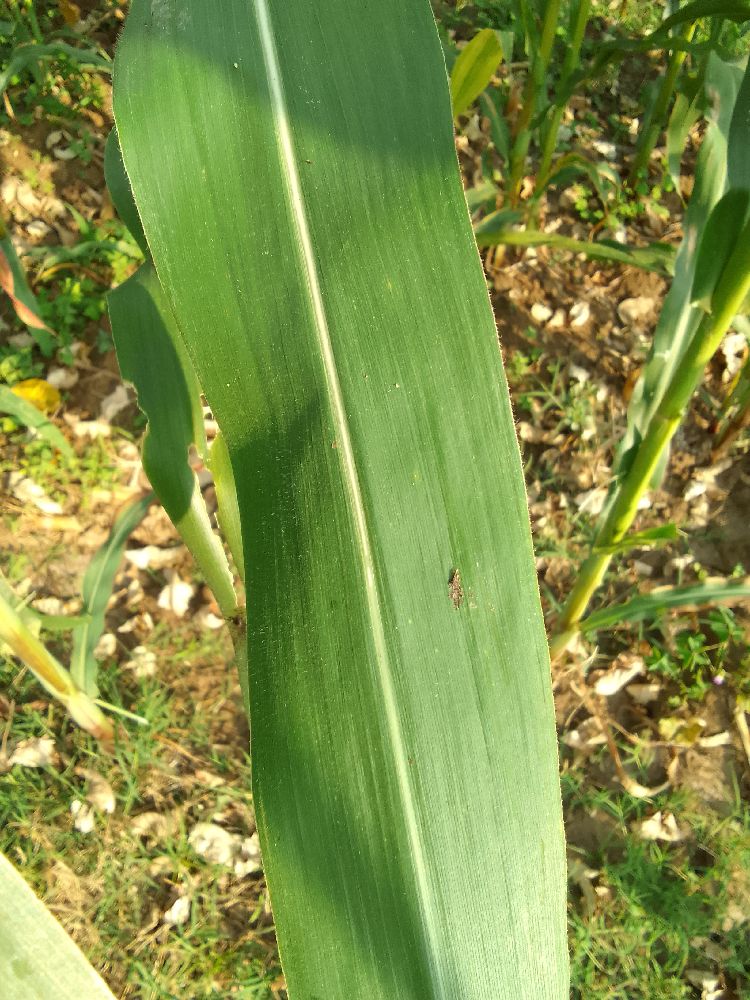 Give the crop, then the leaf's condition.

maize, healthy
